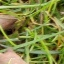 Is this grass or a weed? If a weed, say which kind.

grass
